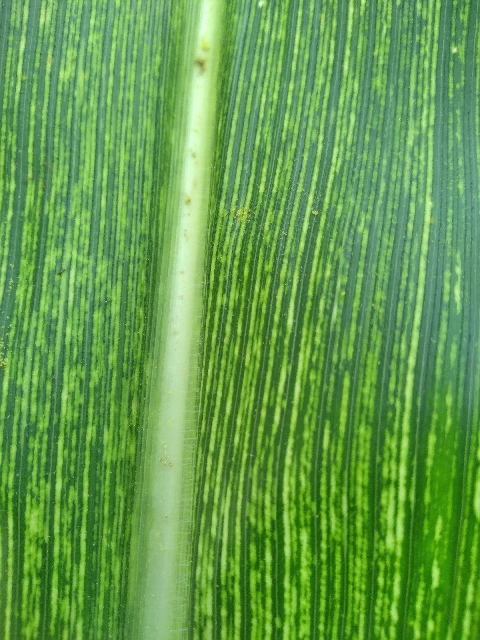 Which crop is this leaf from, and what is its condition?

maize, maize streak virus
